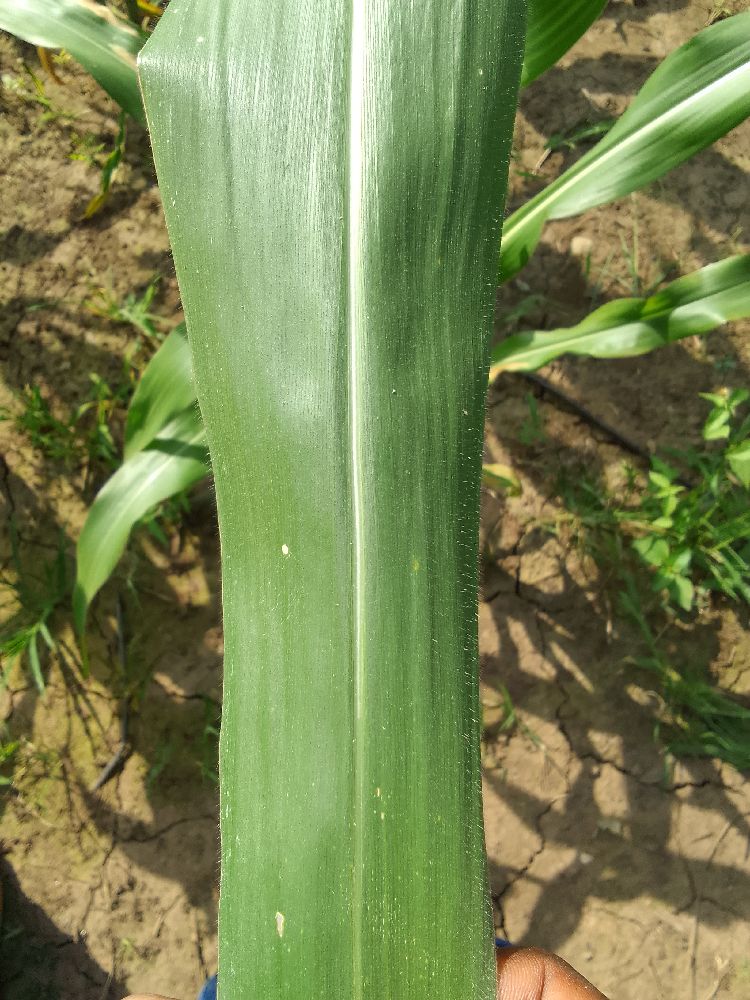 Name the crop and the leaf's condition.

maize, healthy
